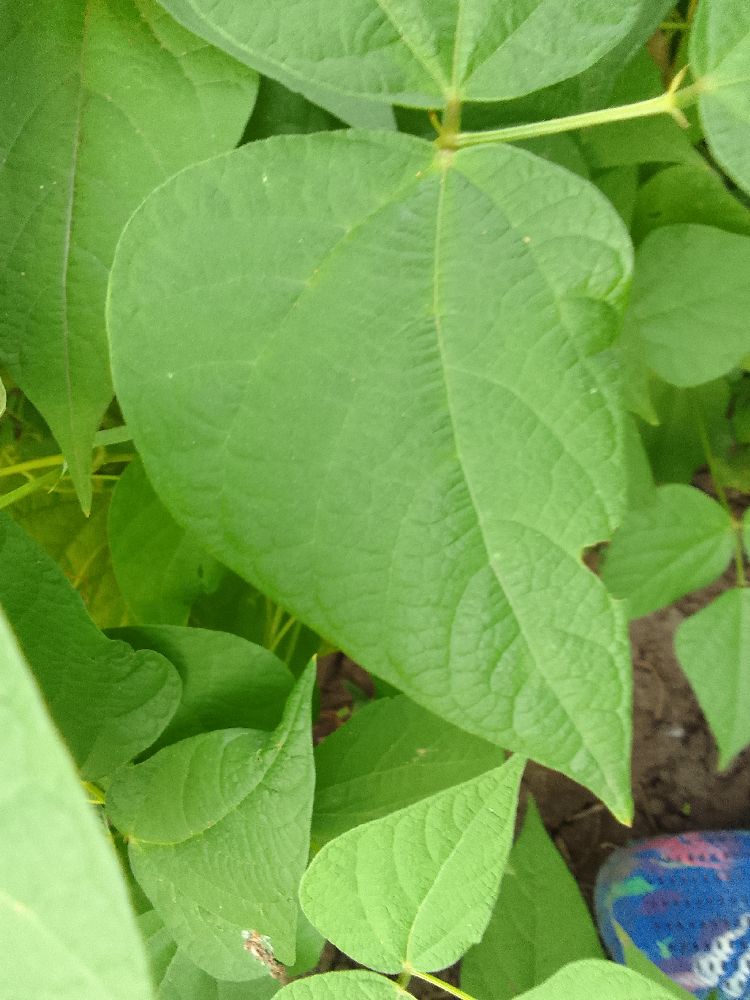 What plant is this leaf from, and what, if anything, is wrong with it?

common bean, healthy
